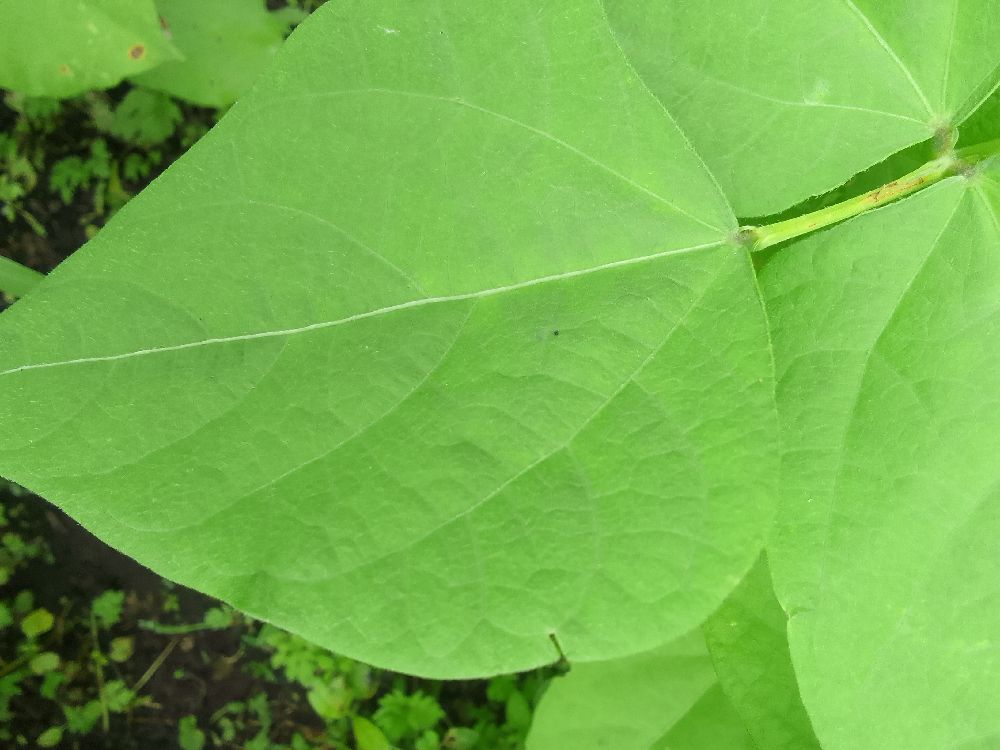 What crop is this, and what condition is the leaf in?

common bean, healthy
